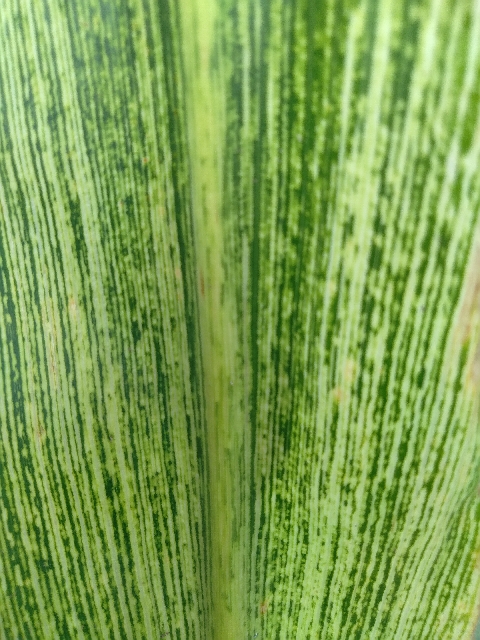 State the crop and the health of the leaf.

maize, maize streak virus
